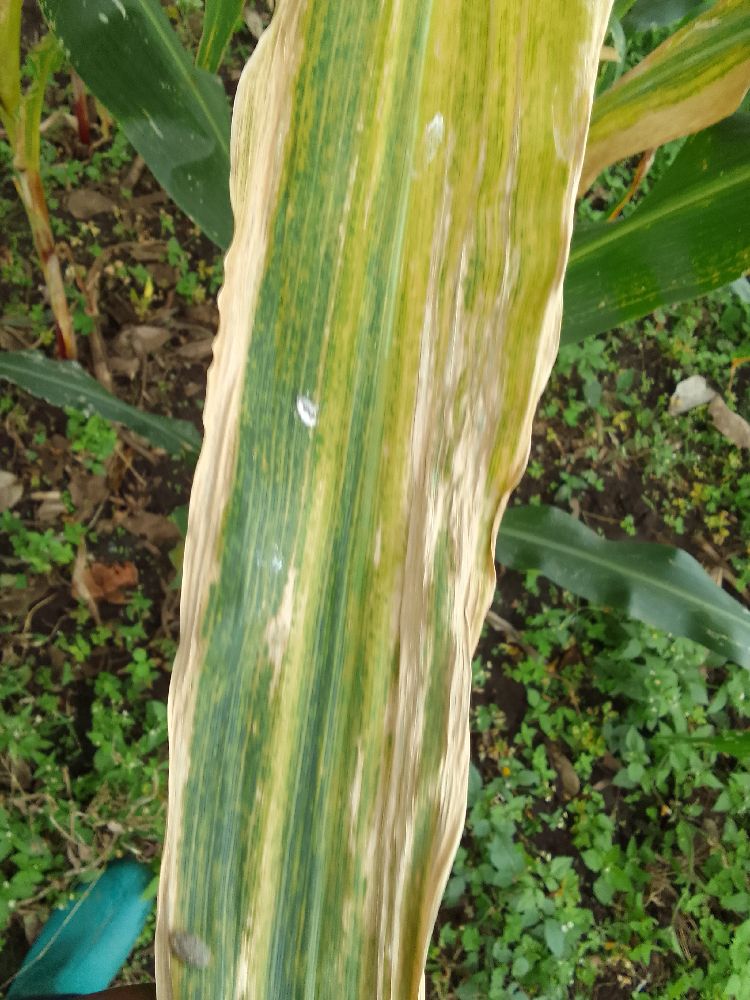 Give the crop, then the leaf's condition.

maize, maize lethal necrosis
